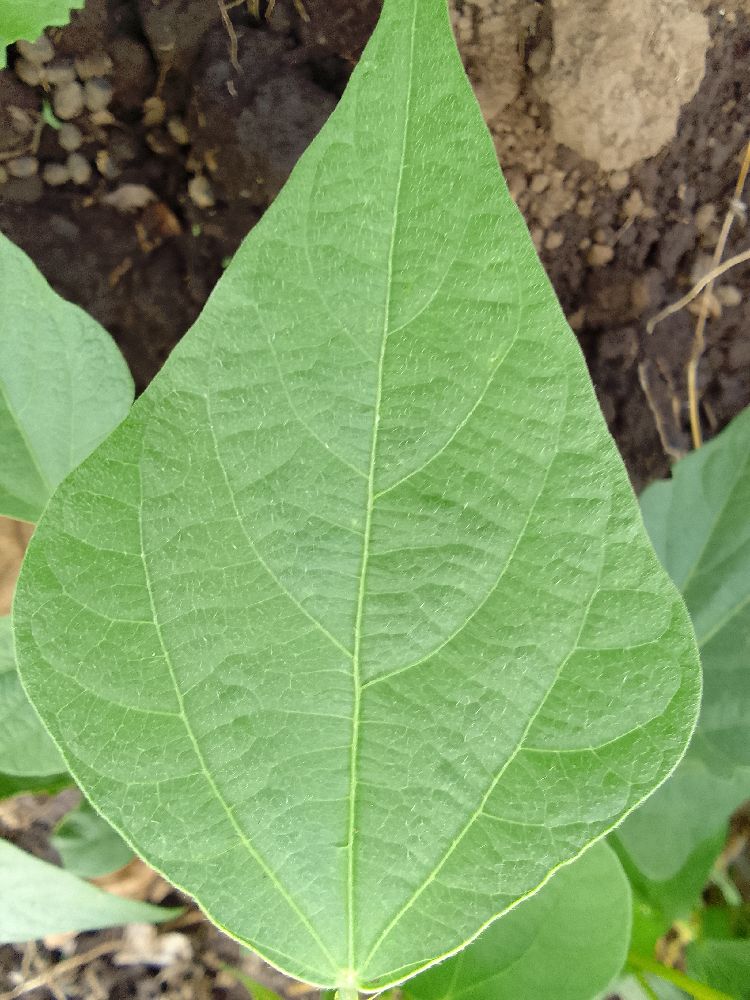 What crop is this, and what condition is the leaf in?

common bean, healthy
